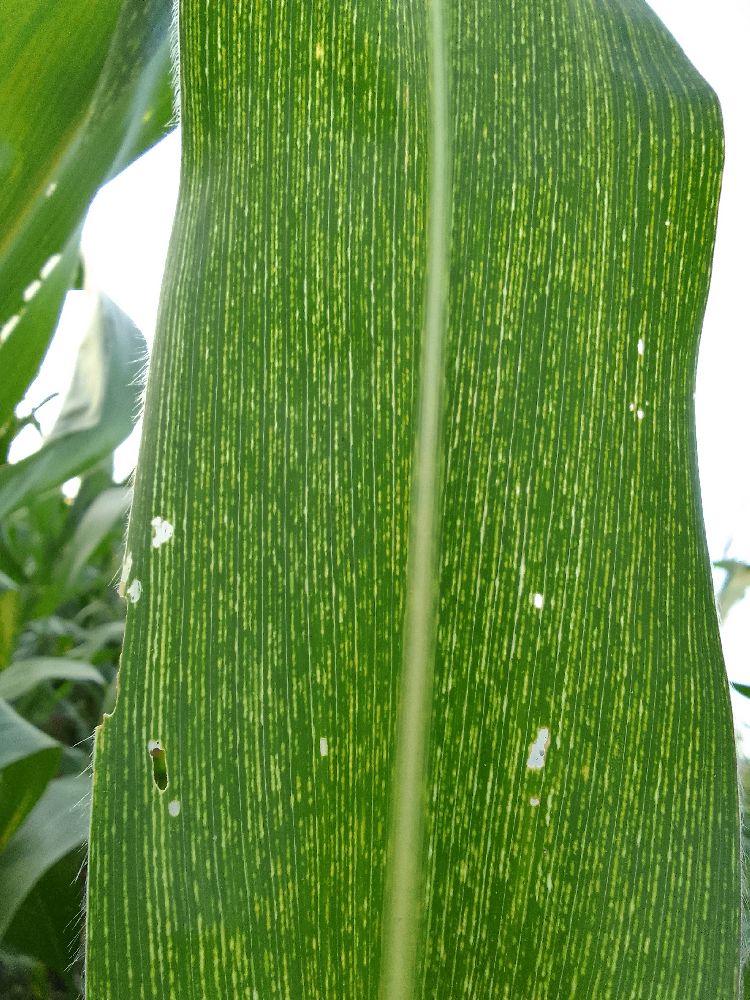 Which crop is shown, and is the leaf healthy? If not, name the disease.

maize, maize streak virus
